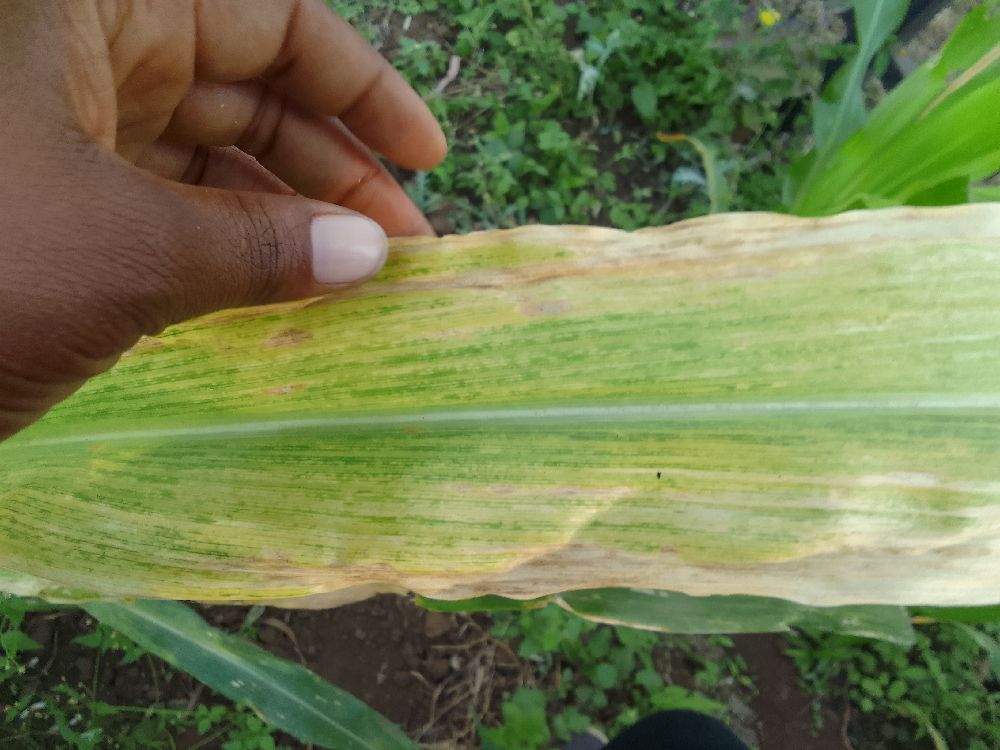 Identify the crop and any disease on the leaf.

maize, maize lethal necrosis
